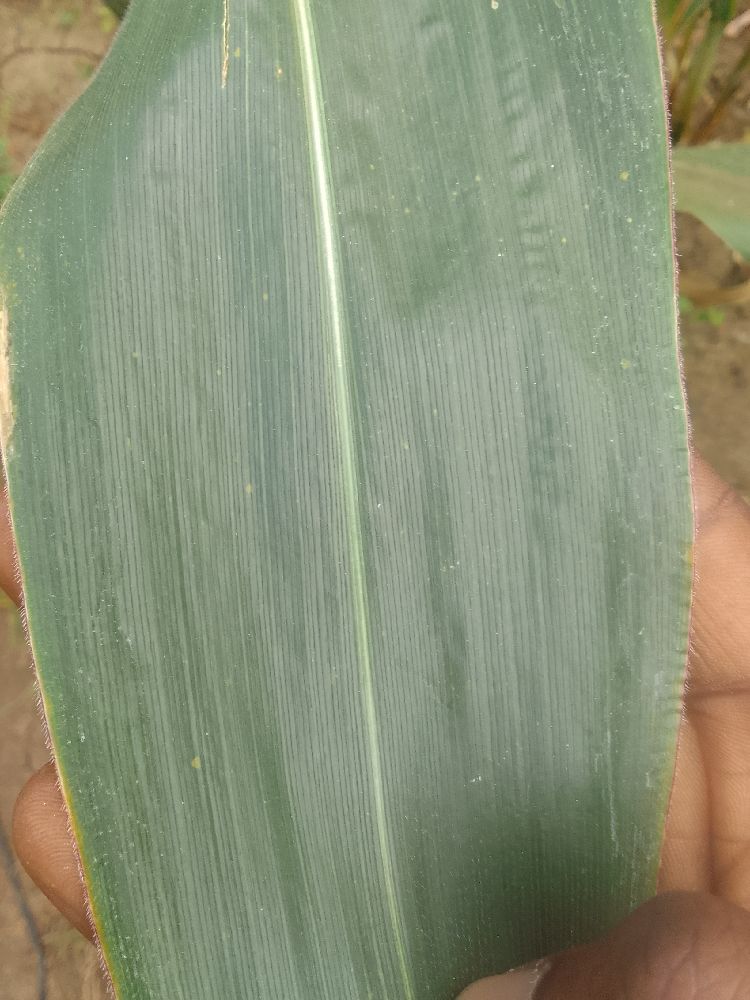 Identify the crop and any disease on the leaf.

maize, healthy
